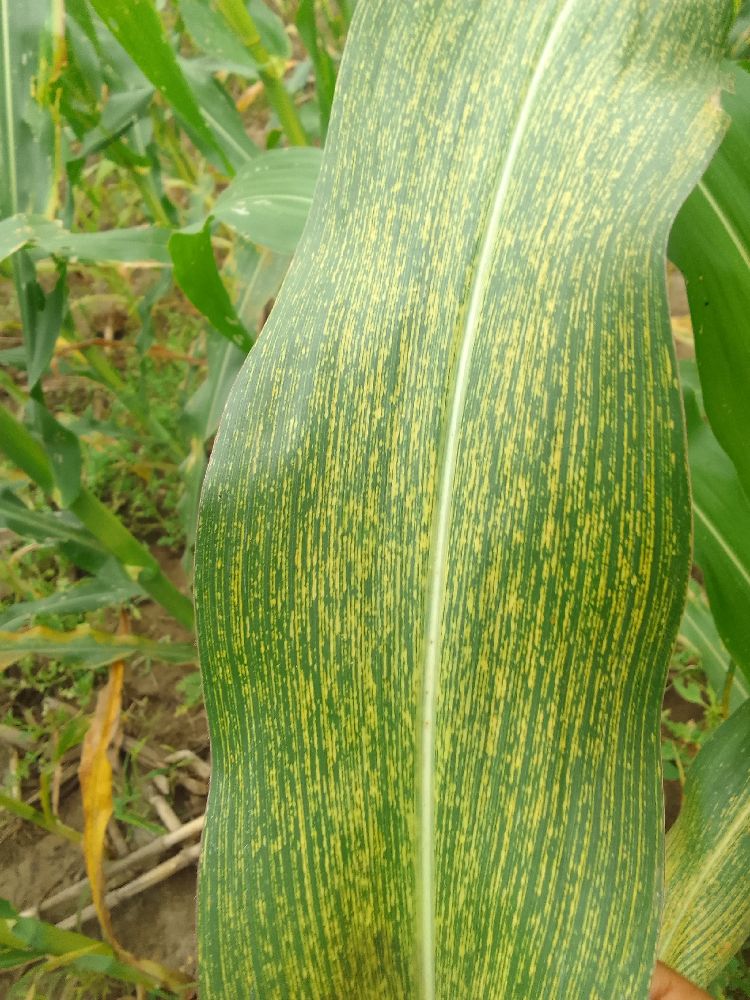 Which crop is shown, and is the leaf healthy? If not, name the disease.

maize, maize streak virus
